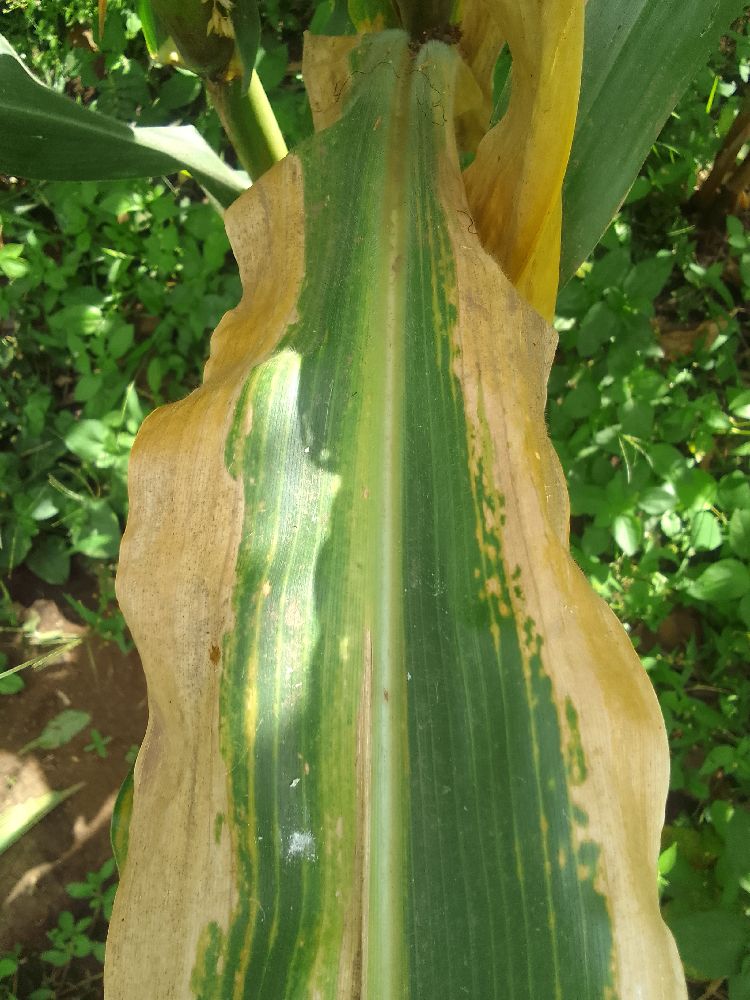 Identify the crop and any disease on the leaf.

maize, maize lethal necrosis
